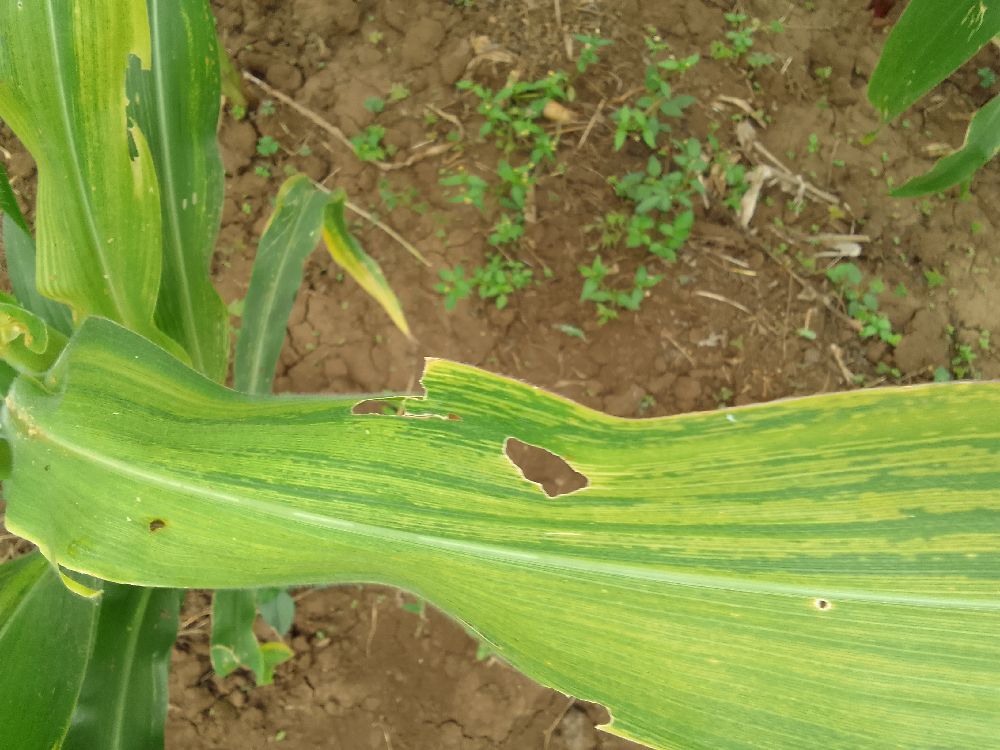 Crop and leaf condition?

maize, maize lethal necrosis
